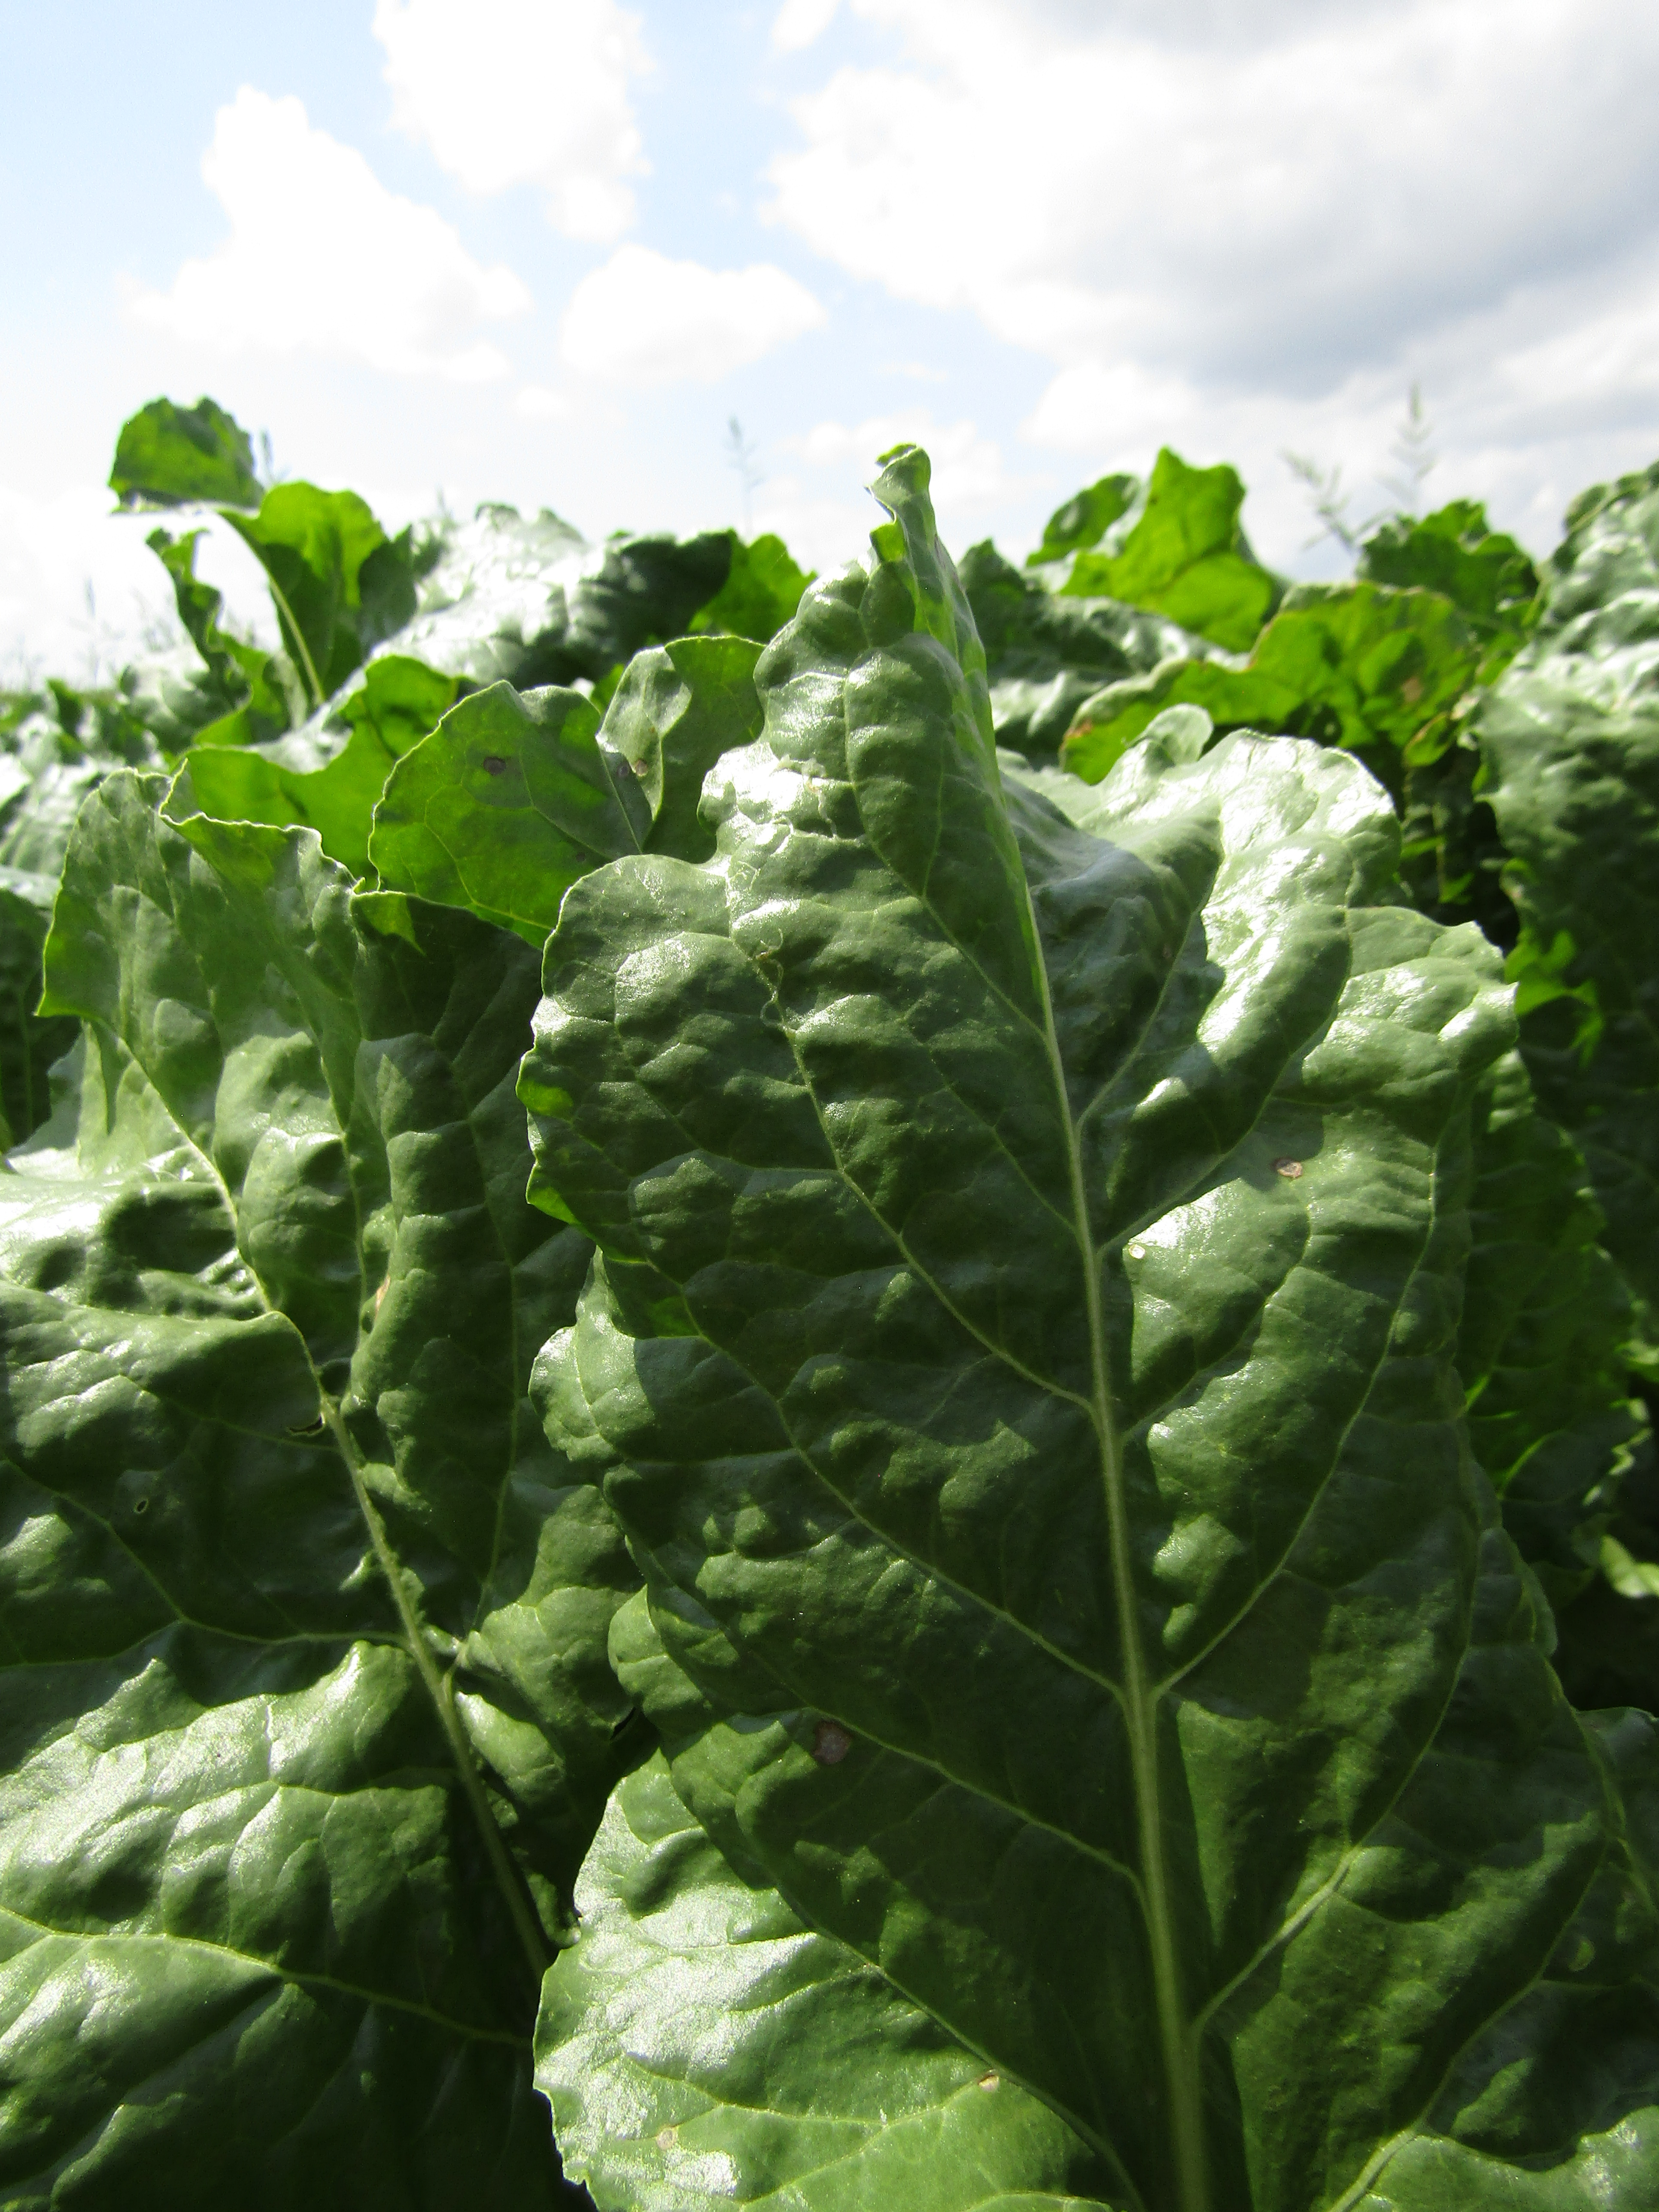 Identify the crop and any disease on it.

beet, cercospora
